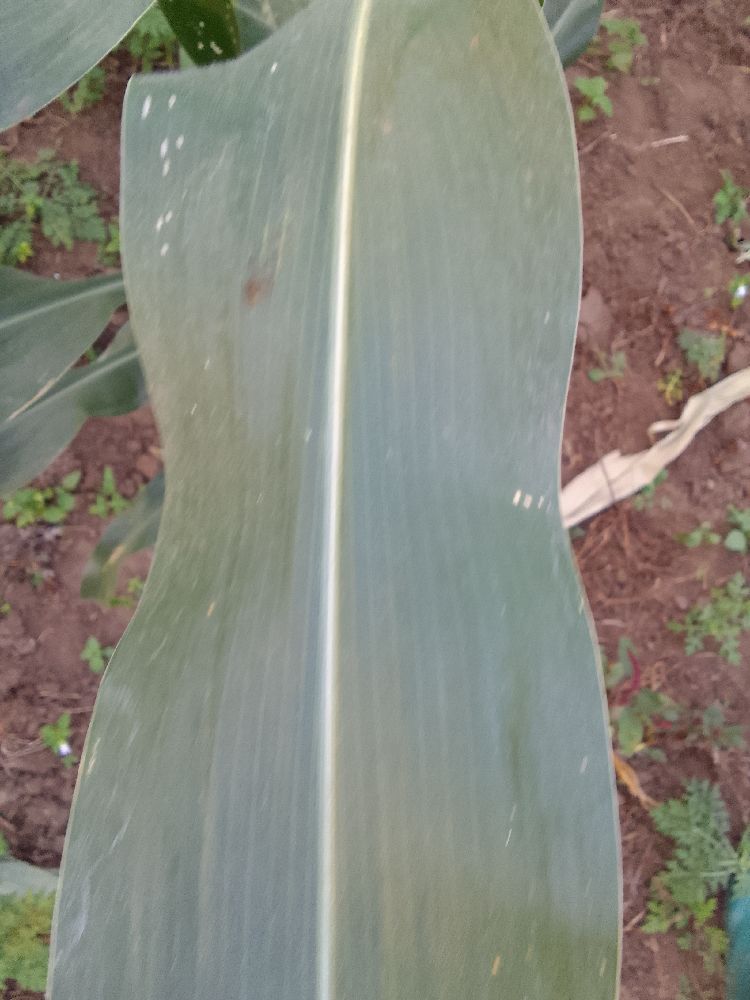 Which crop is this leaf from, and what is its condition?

maize, healthy
